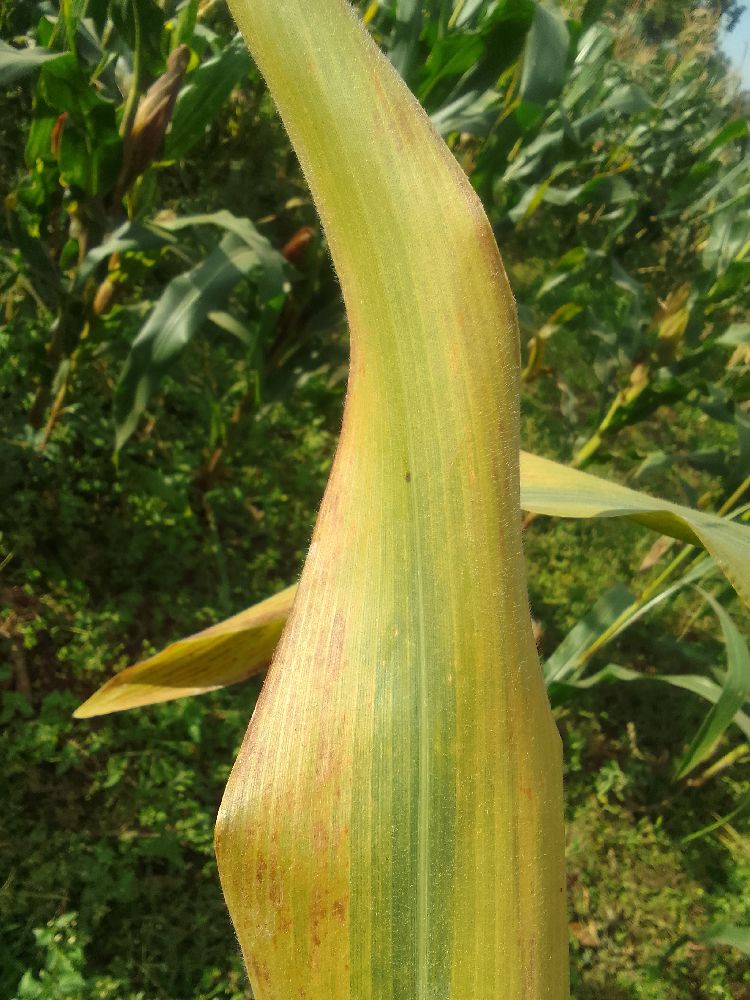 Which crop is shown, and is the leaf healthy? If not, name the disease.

maize, maize lethal necrosis
